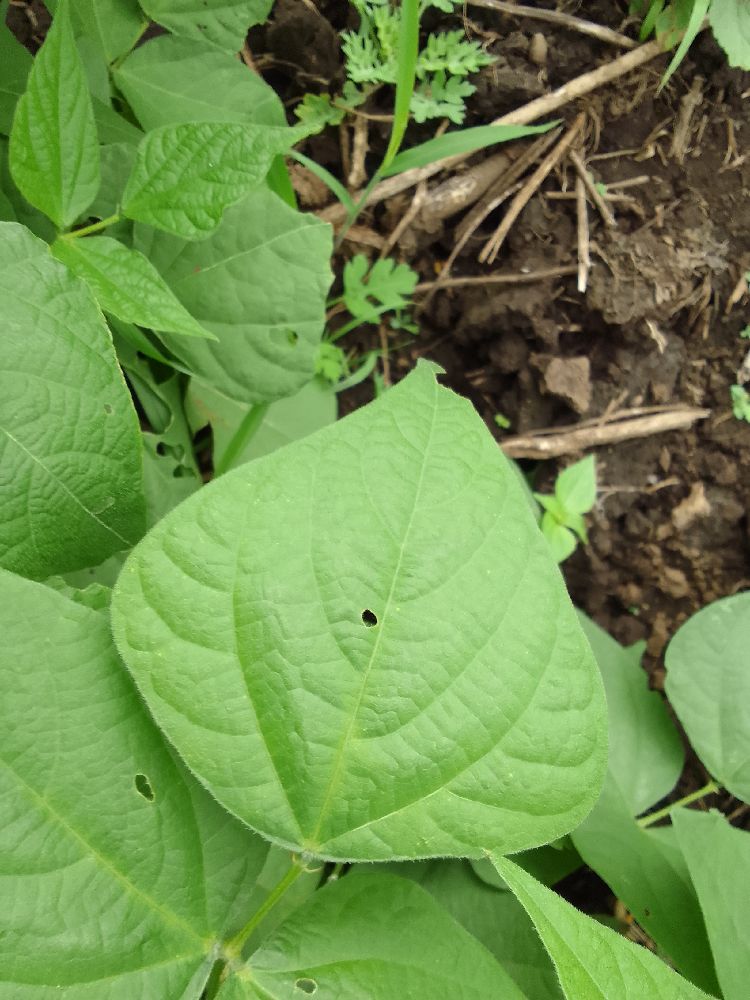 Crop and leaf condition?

common bean, healthy
